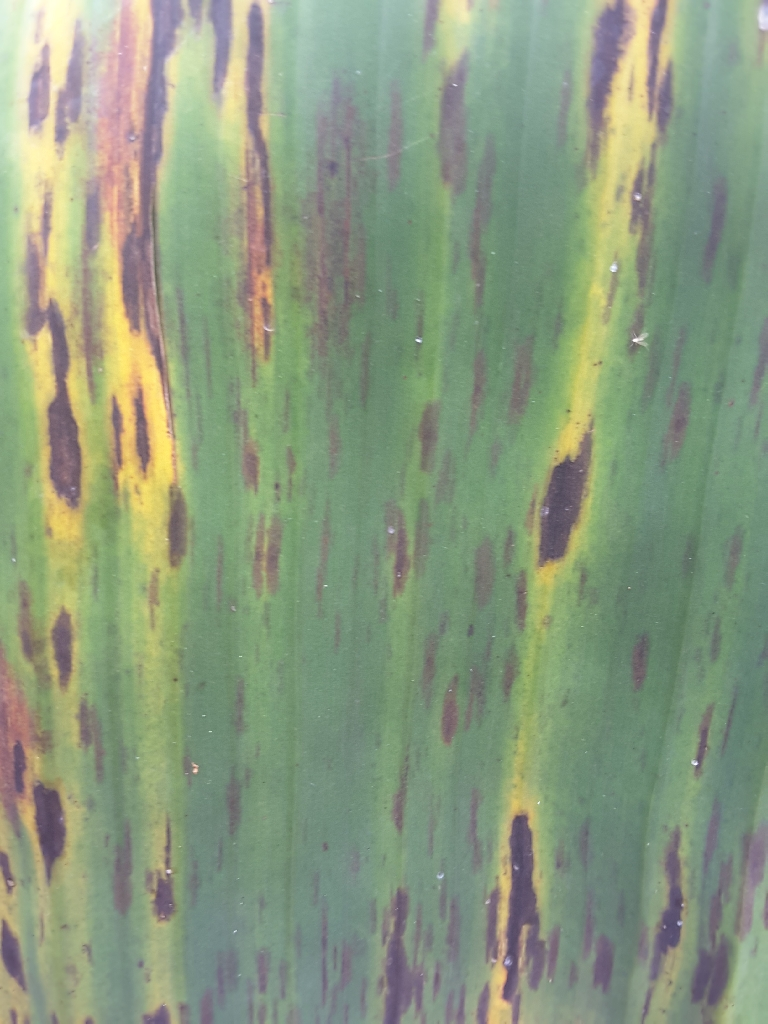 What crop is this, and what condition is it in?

banana, black sigatoka
